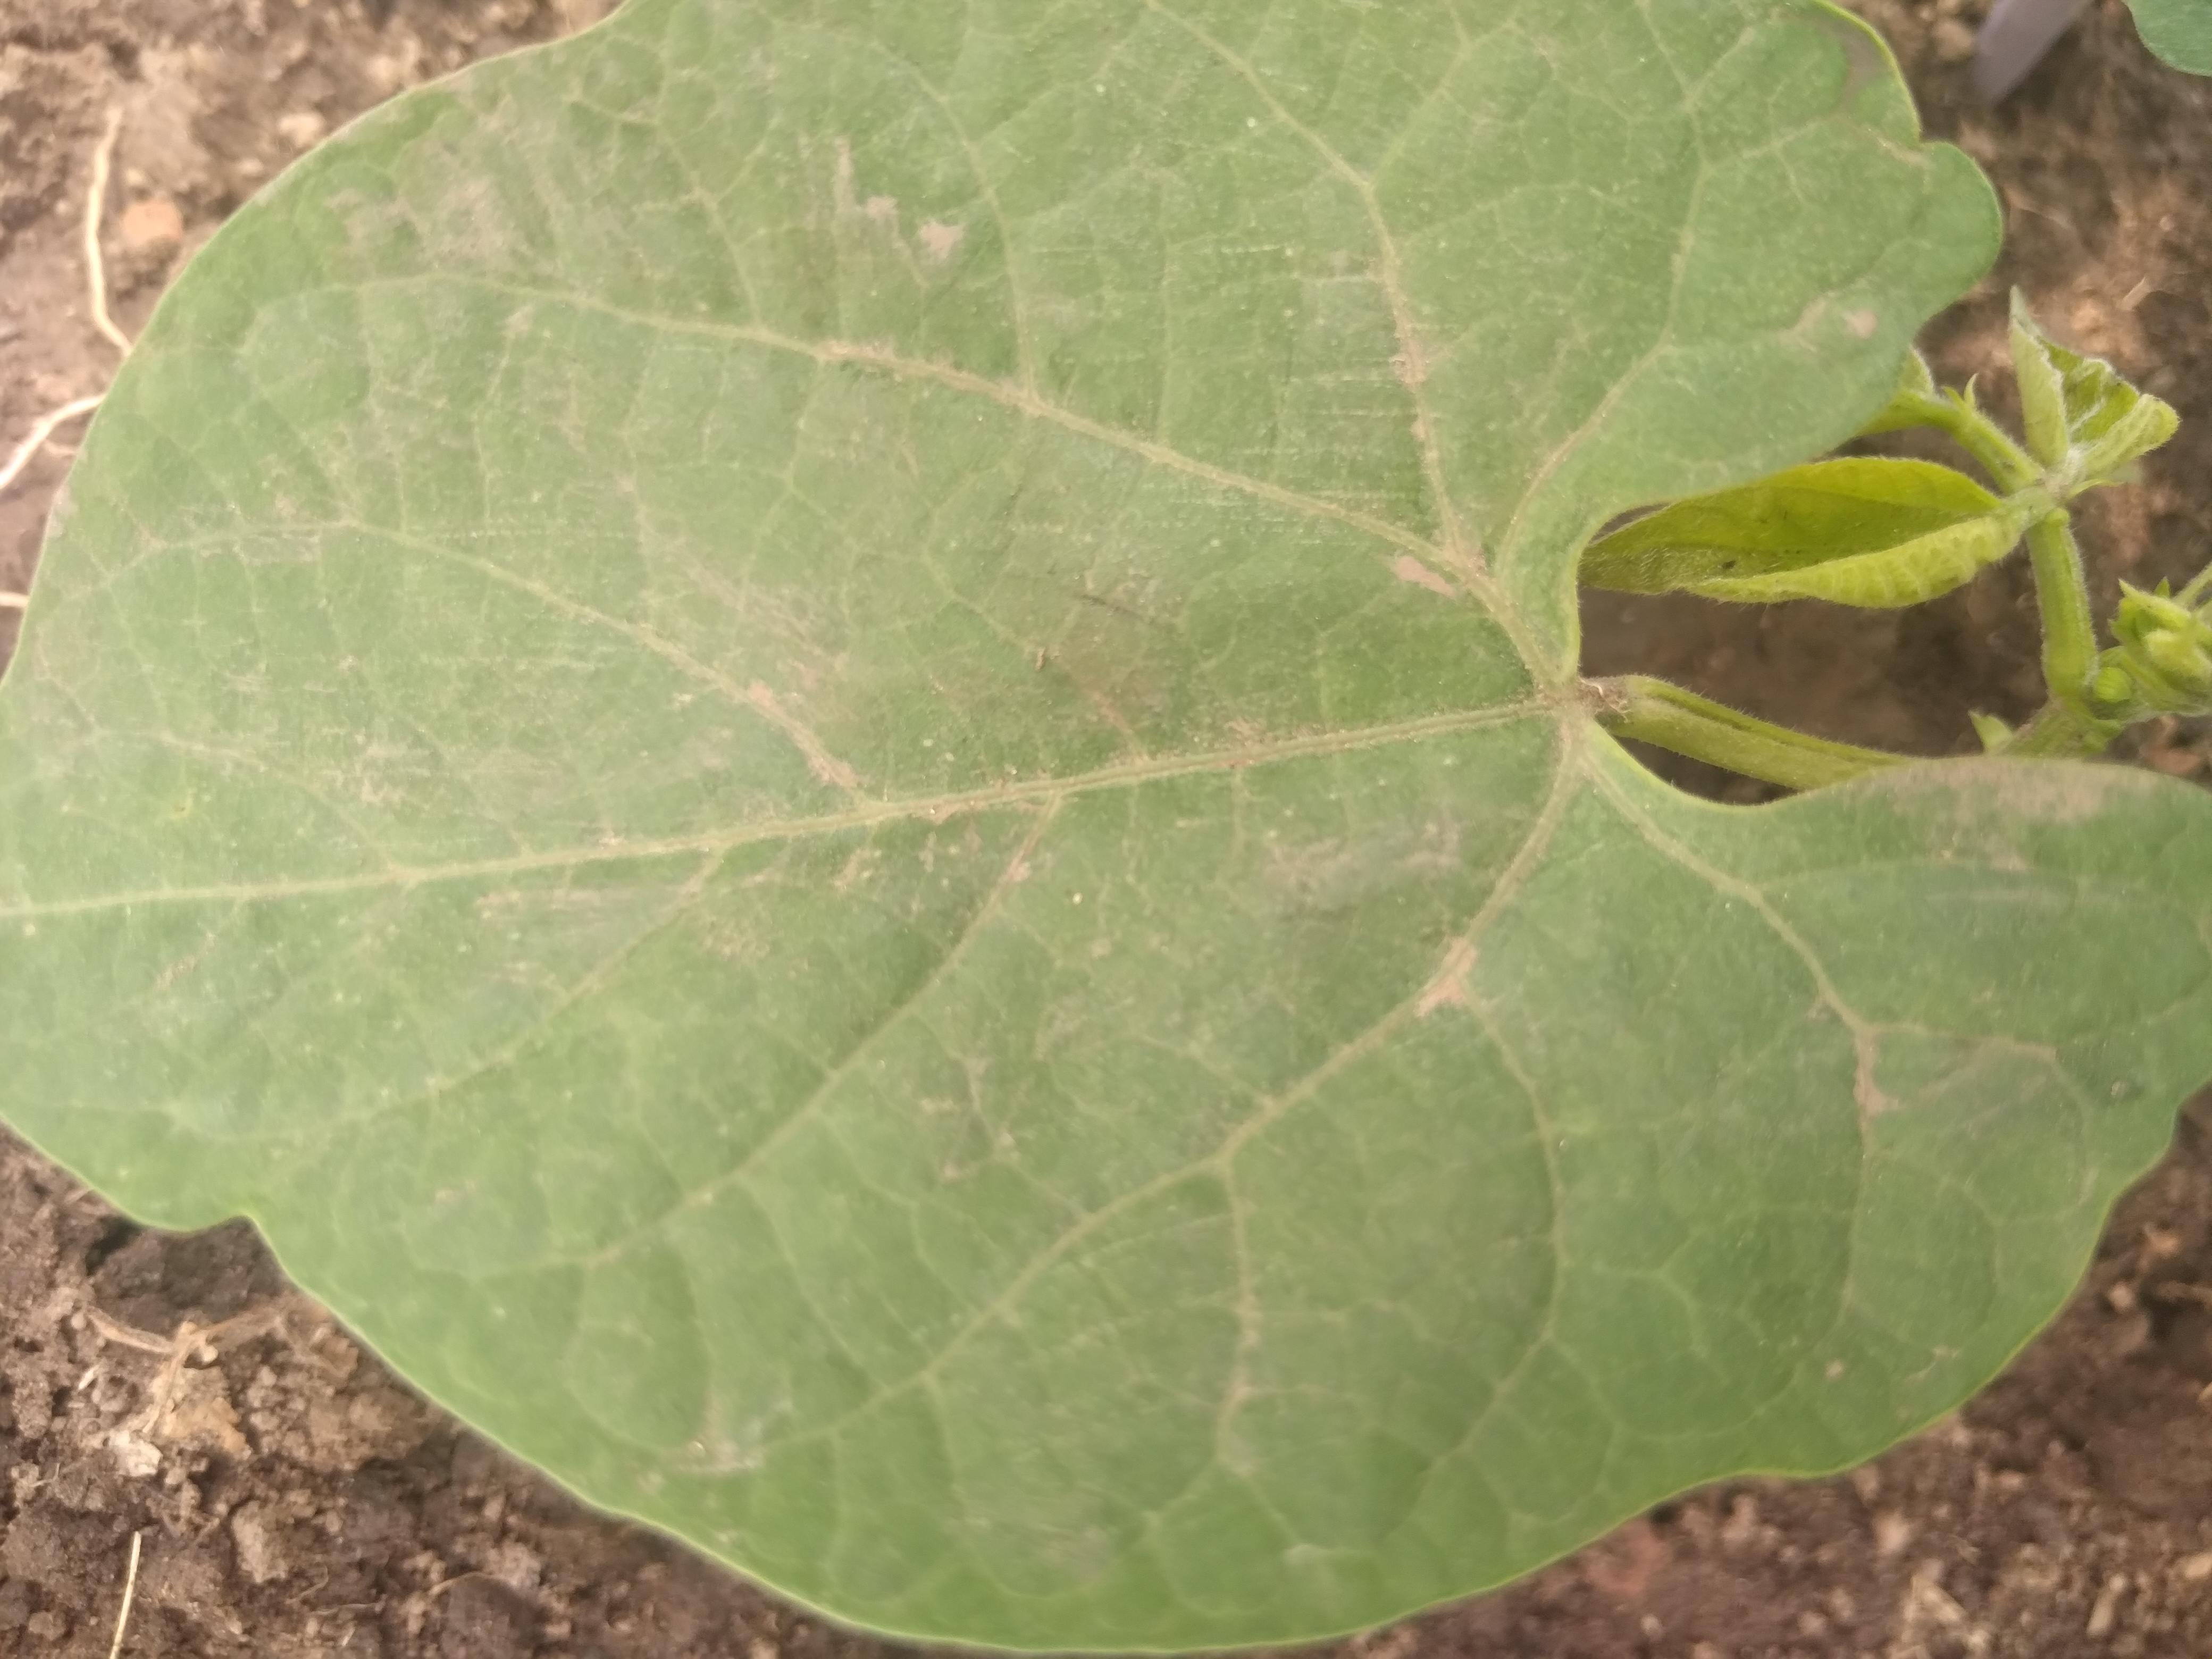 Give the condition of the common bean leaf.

healthy
